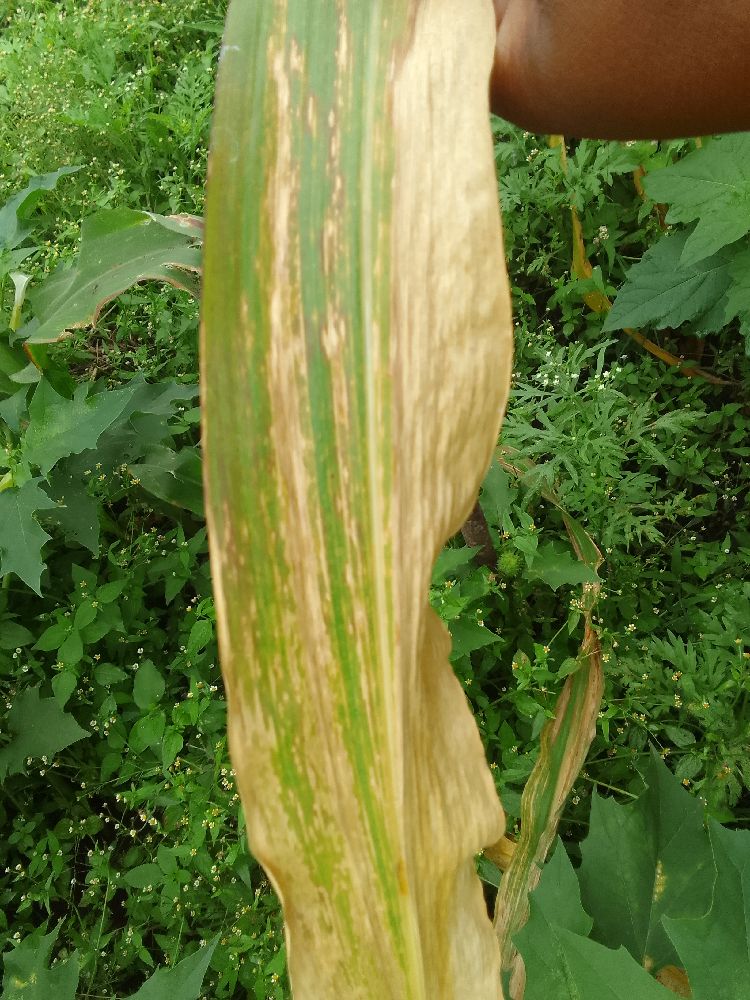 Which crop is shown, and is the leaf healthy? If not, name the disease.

maize, maize lethal necrosis
